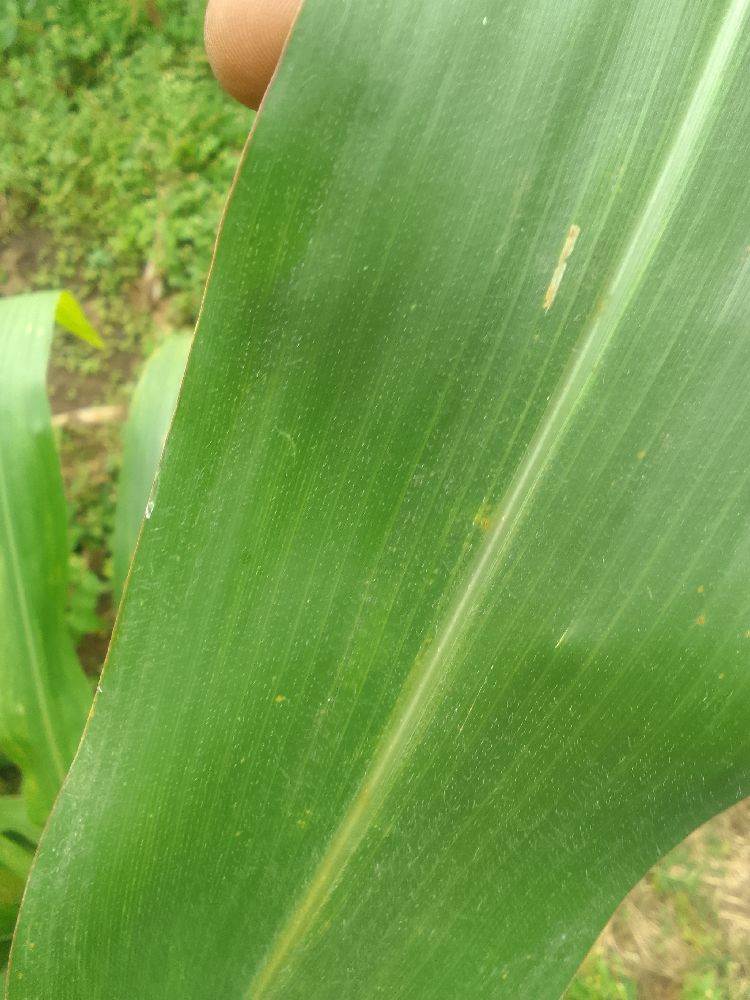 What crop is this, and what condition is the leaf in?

maize, healthy
